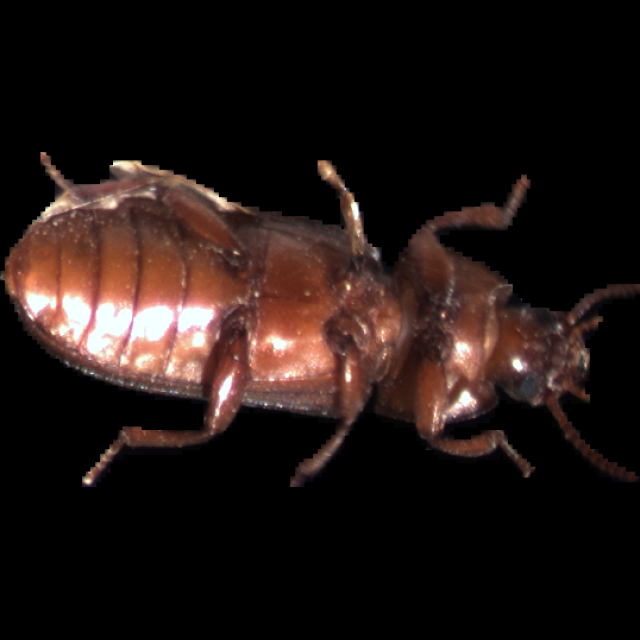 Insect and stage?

mealworm beetle
